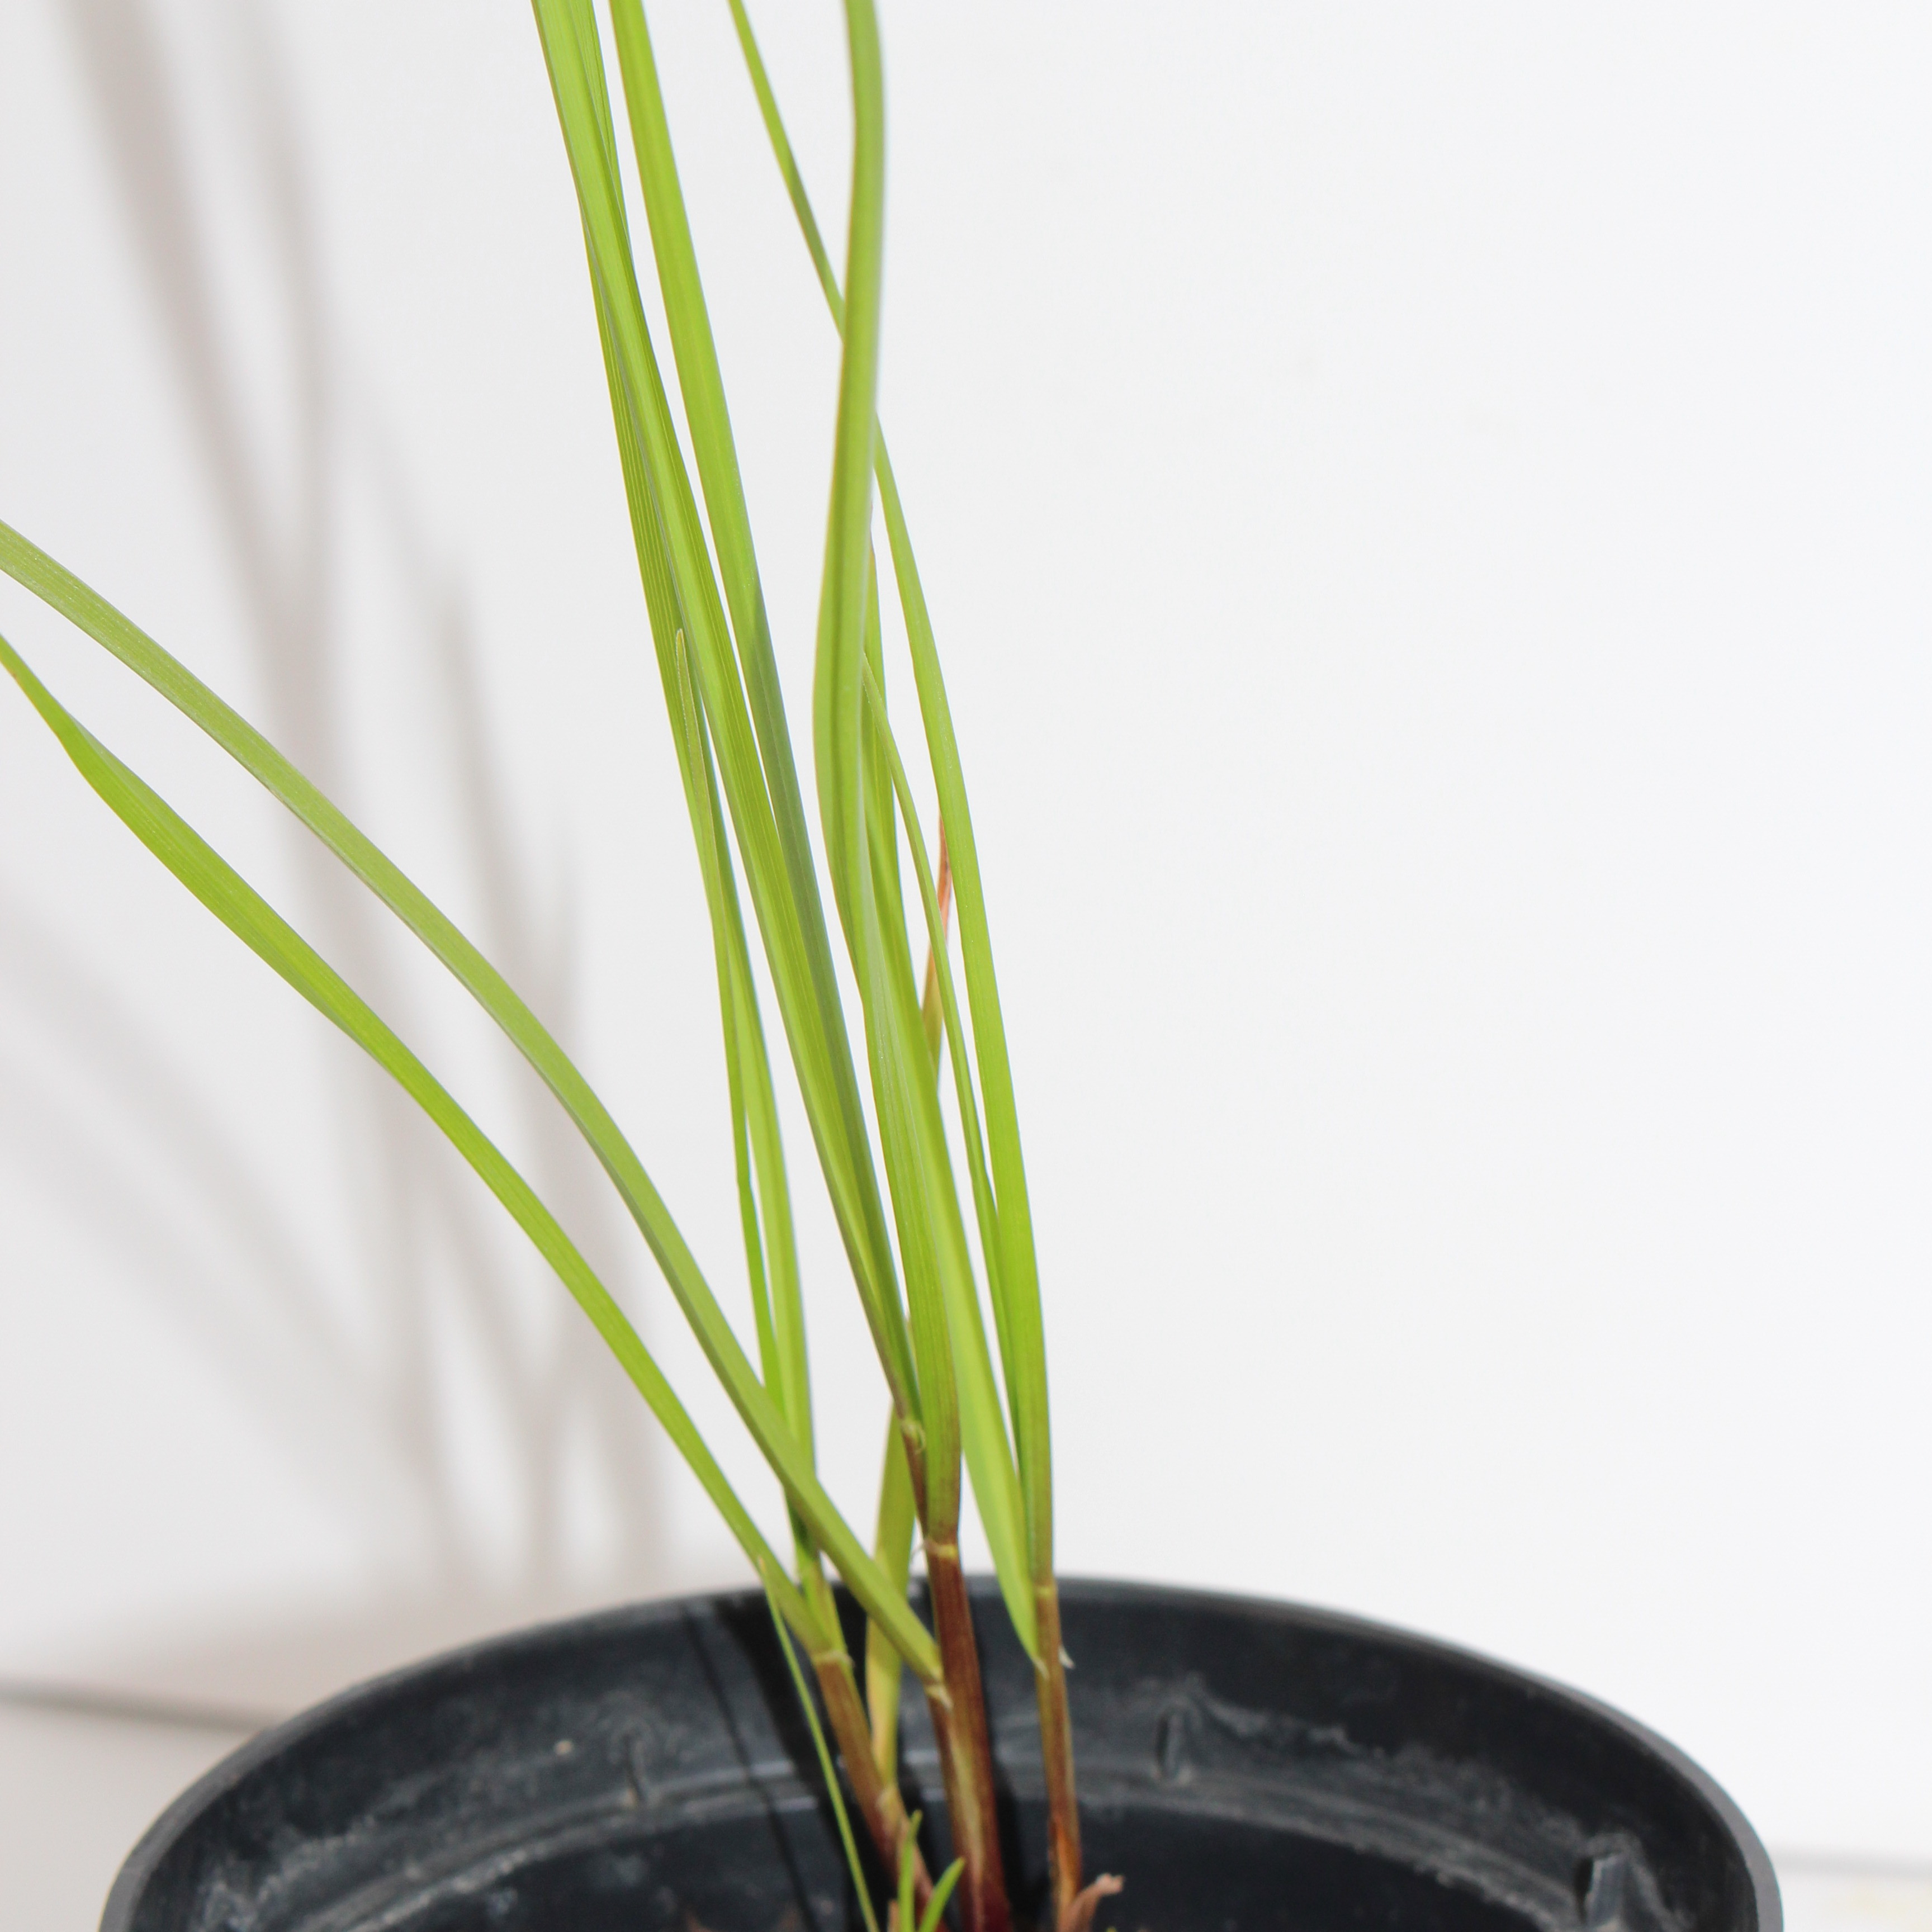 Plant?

Lolium multiflorum
